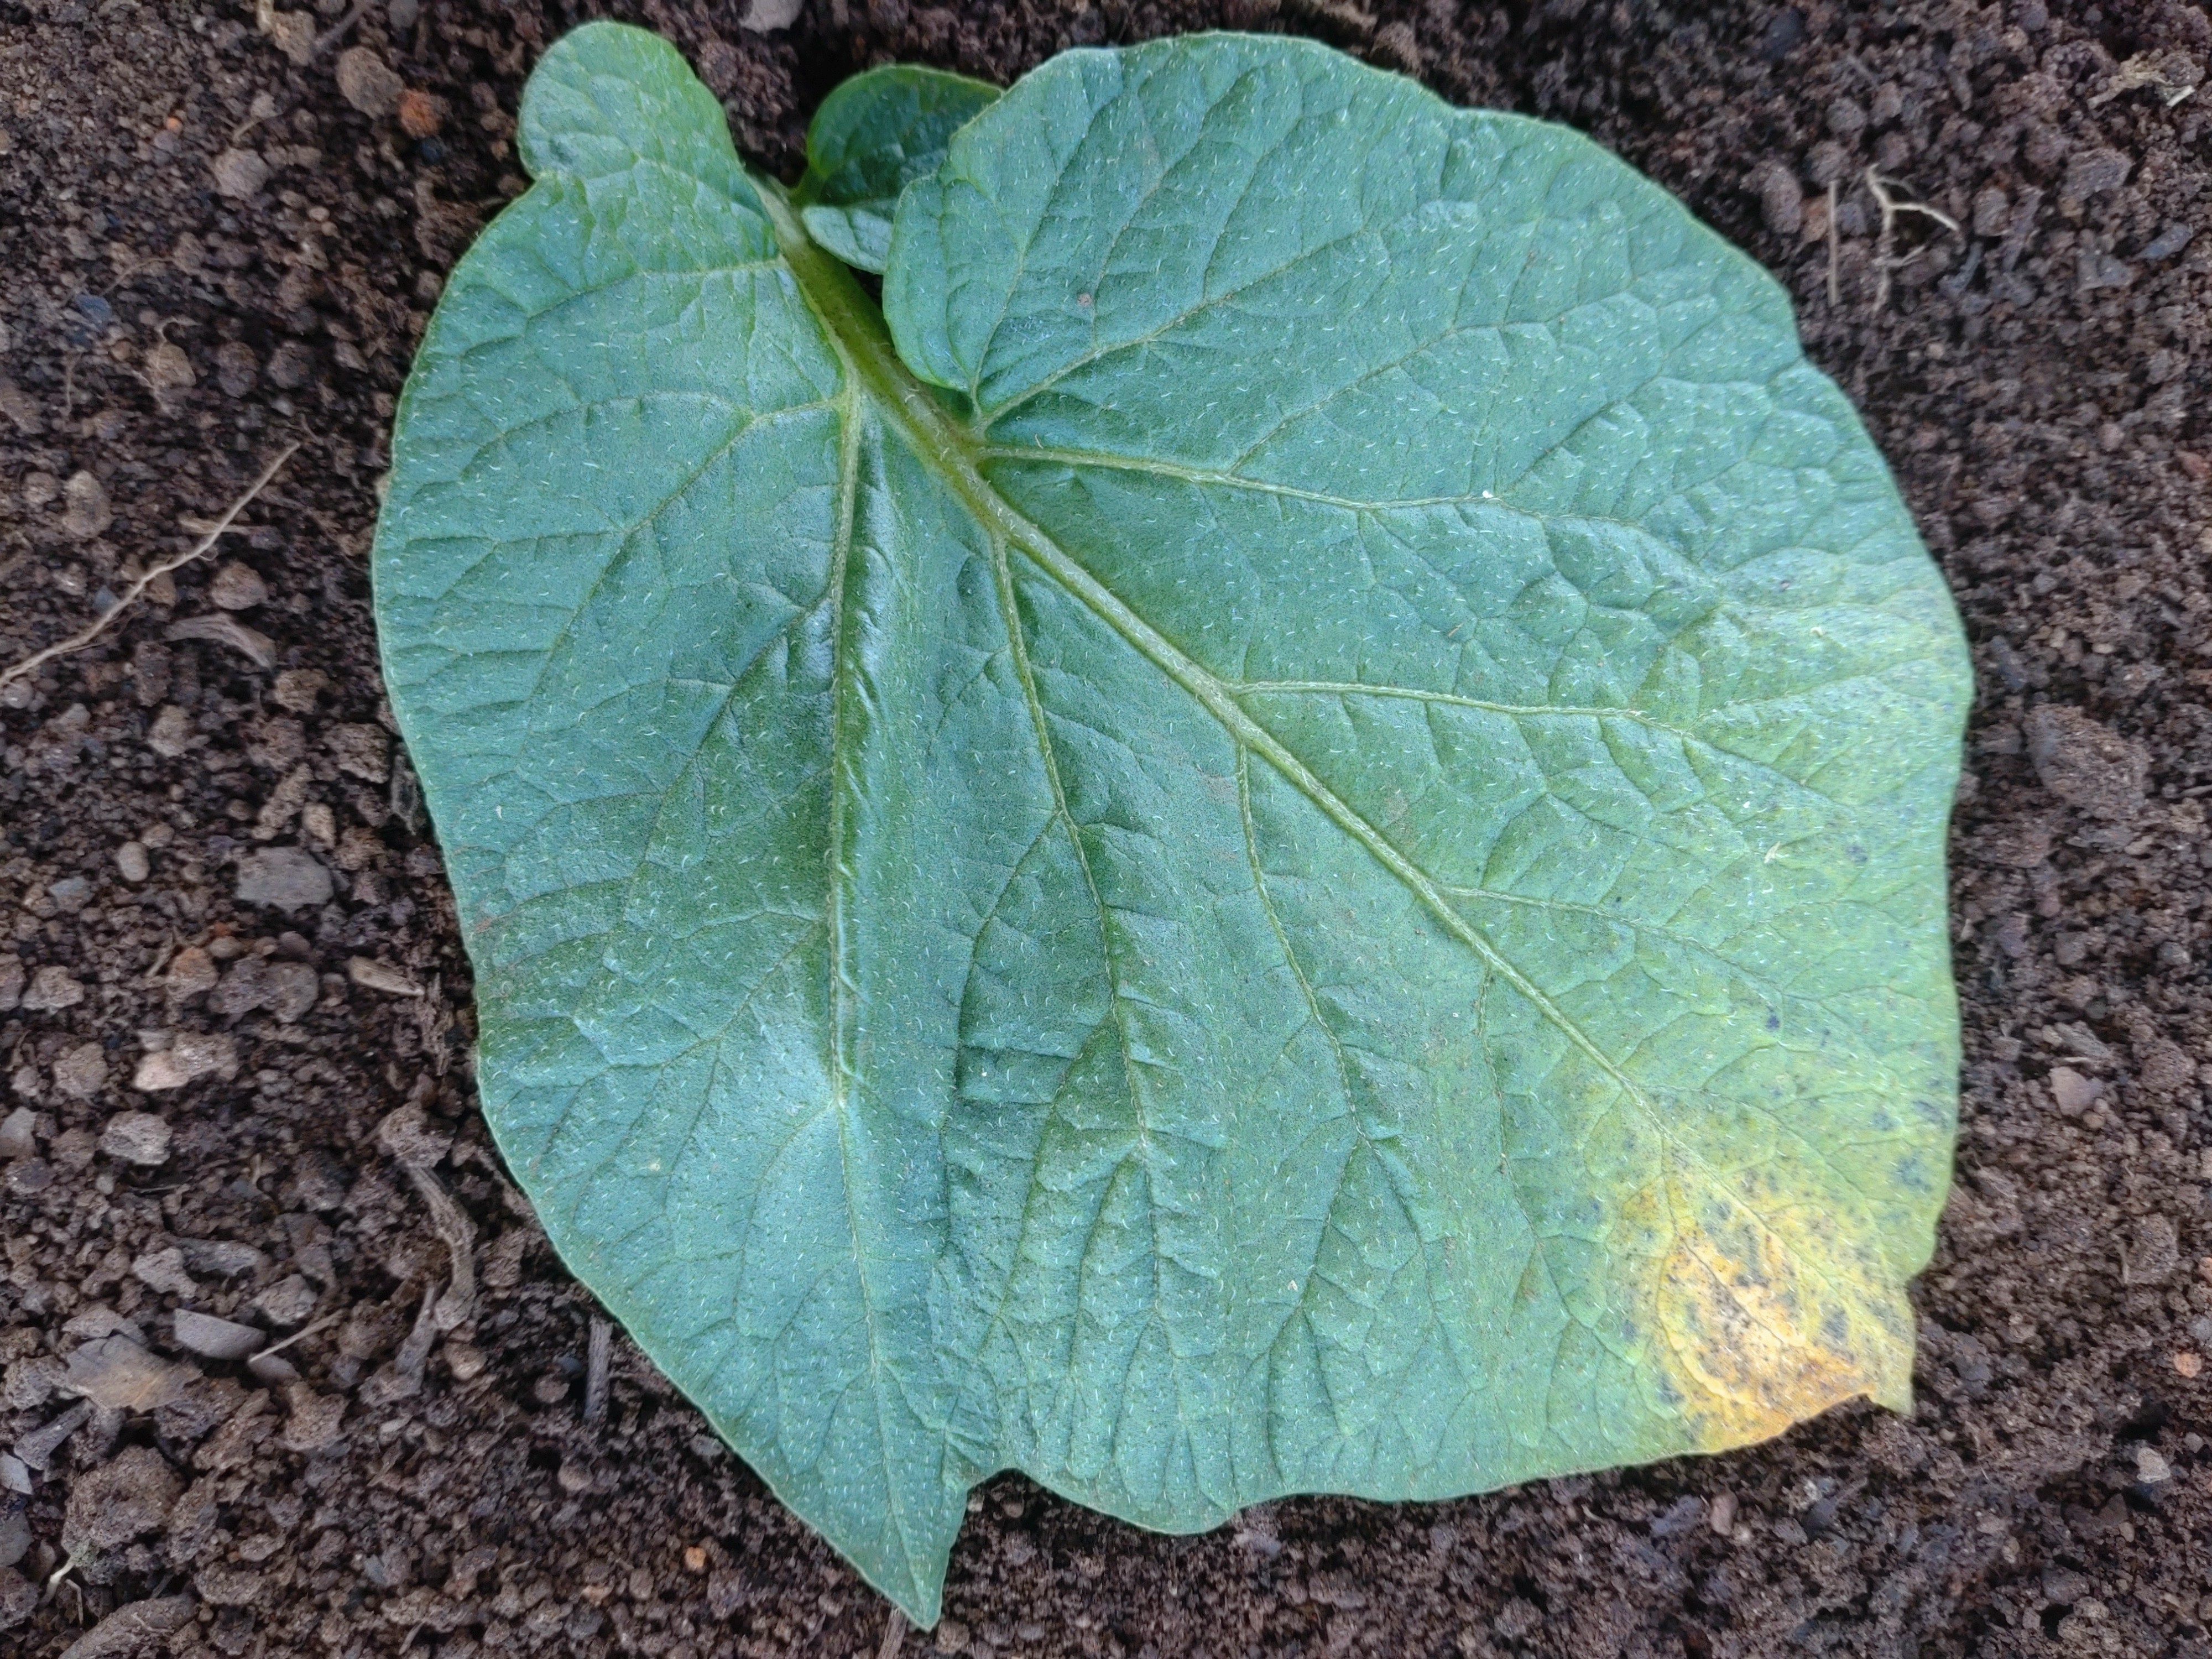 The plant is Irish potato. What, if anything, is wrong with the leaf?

late blight
